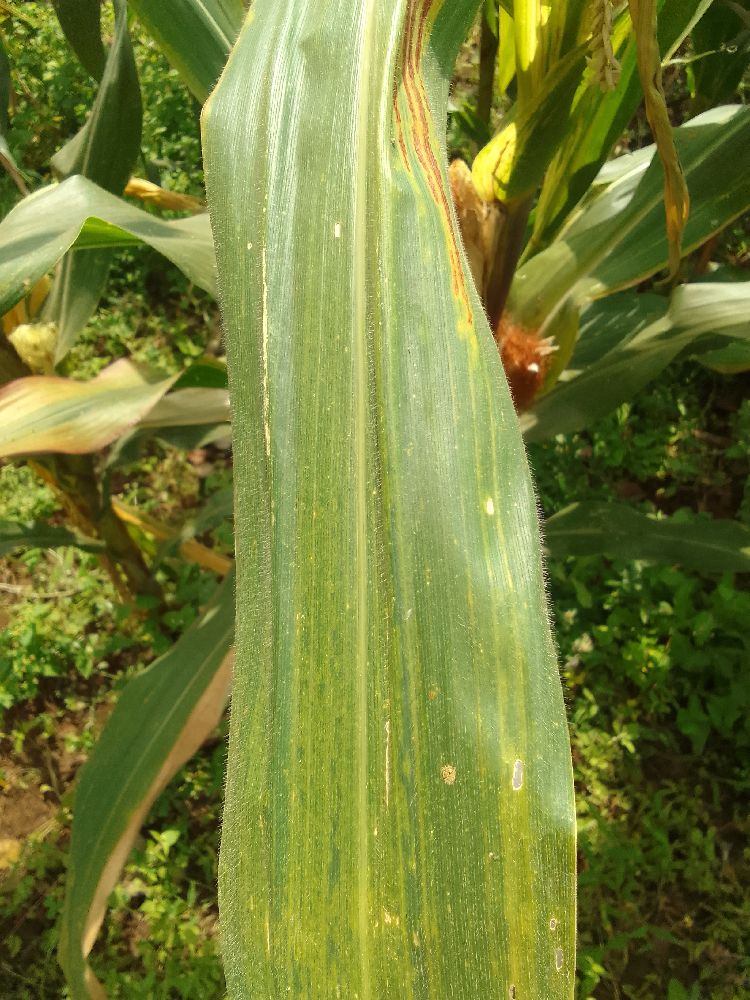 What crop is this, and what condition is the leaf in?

maize, maize lethal necrosis
